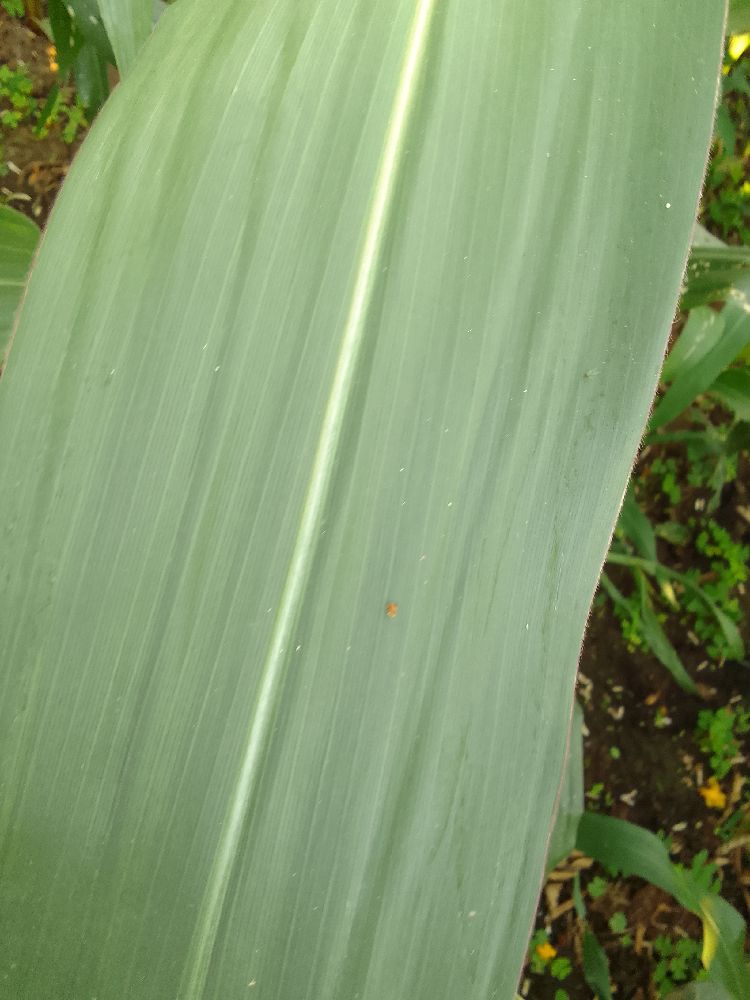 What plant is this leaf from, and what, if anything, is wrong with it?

maize, healthy
